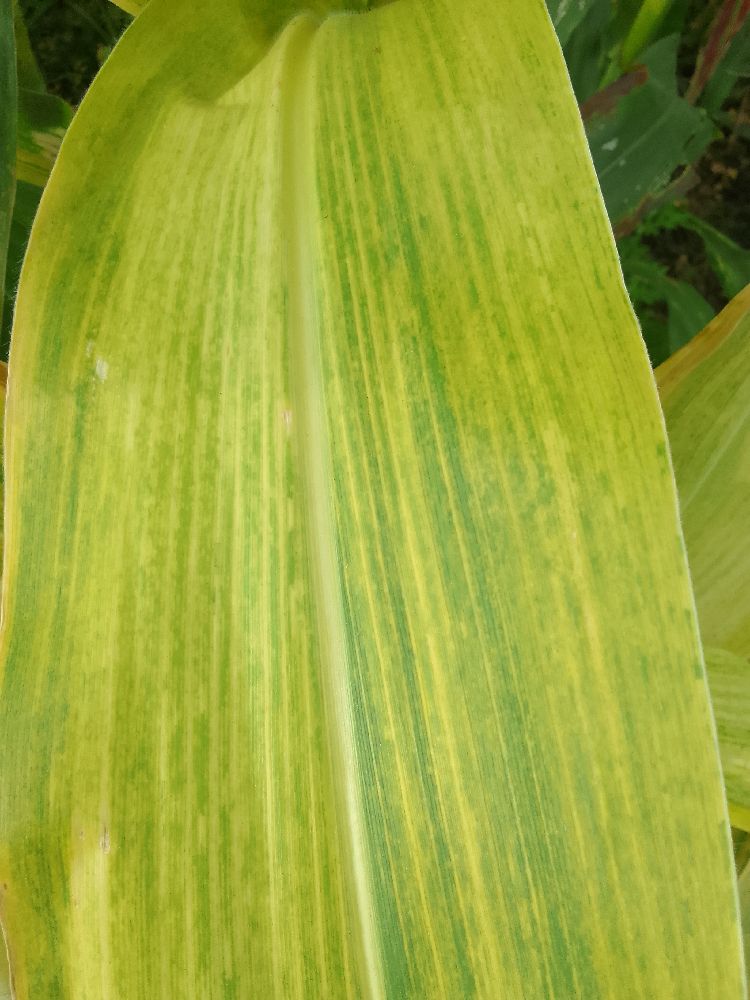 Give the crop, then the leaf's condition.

maize, maize lethal necrosis
